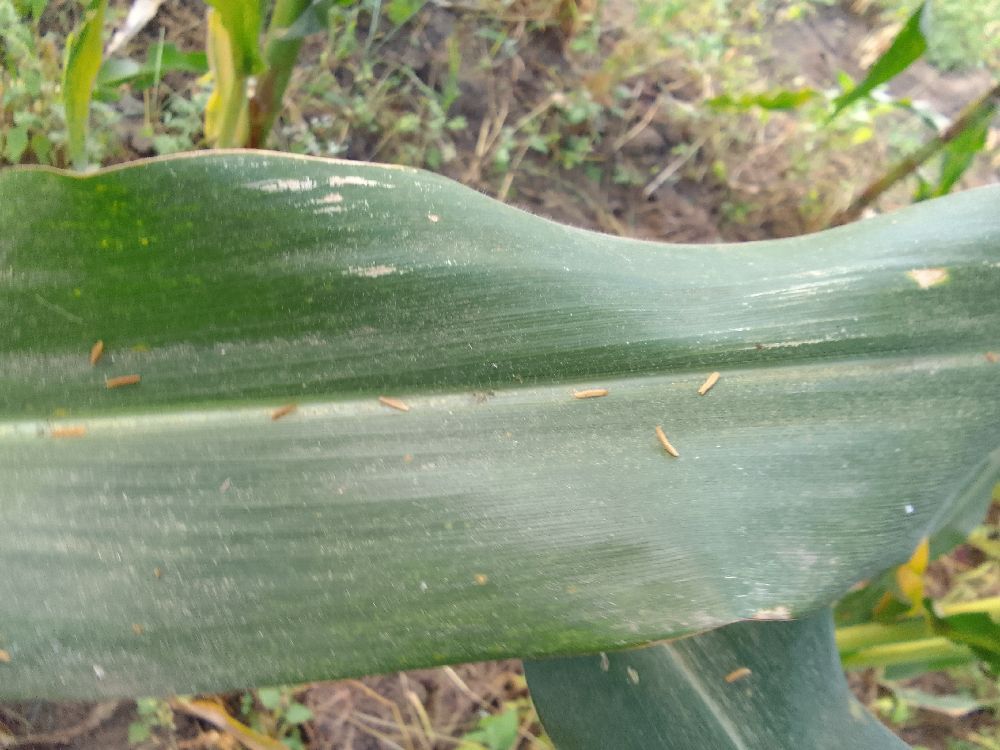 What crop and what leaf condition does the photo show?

maize, healthy
